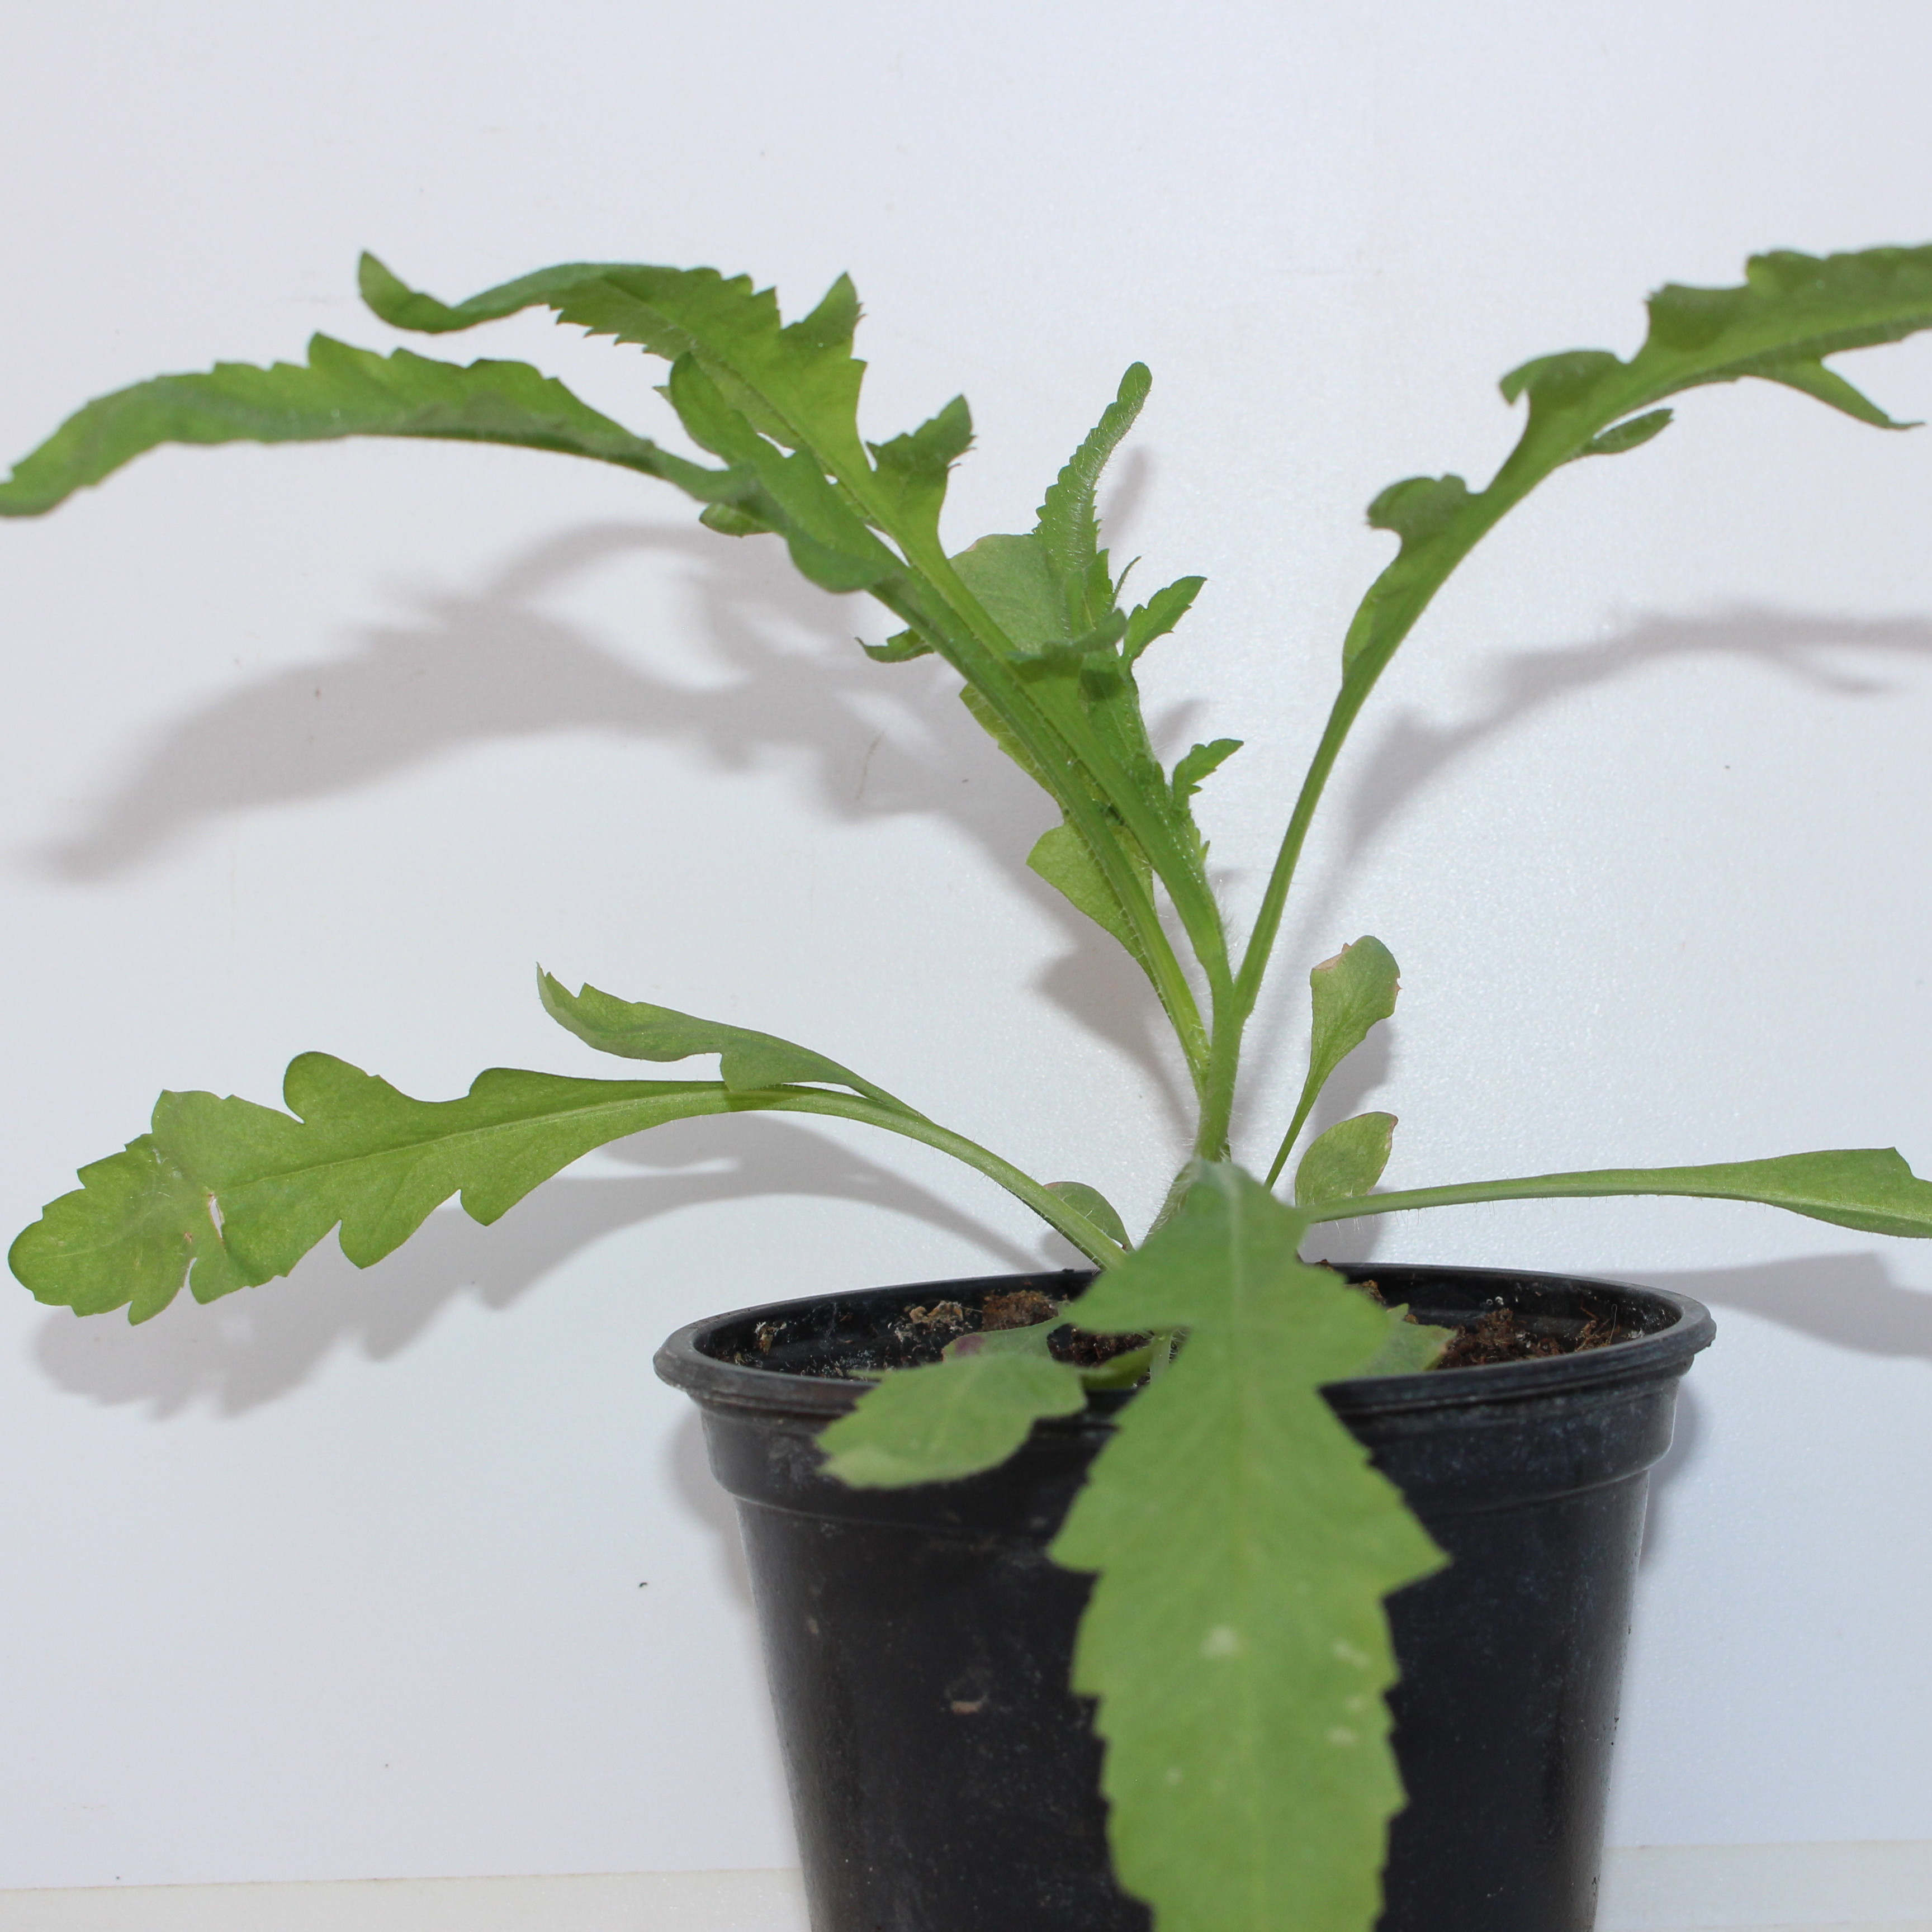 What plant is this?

Papaver rhoeas
